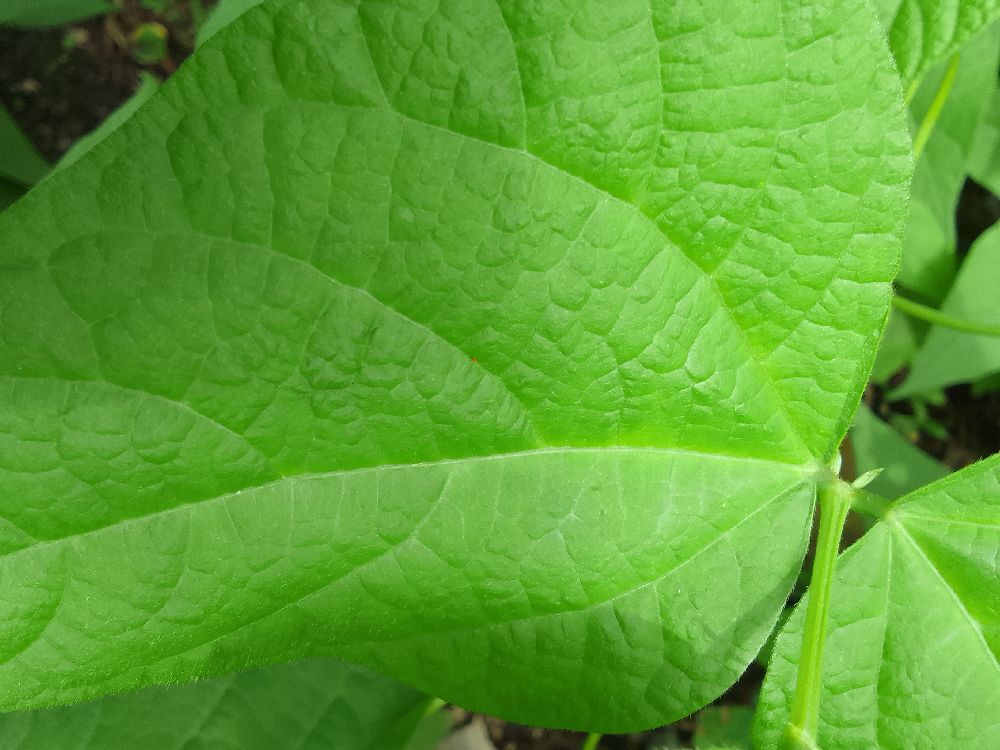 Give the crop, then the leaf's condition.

common bean, healthy
